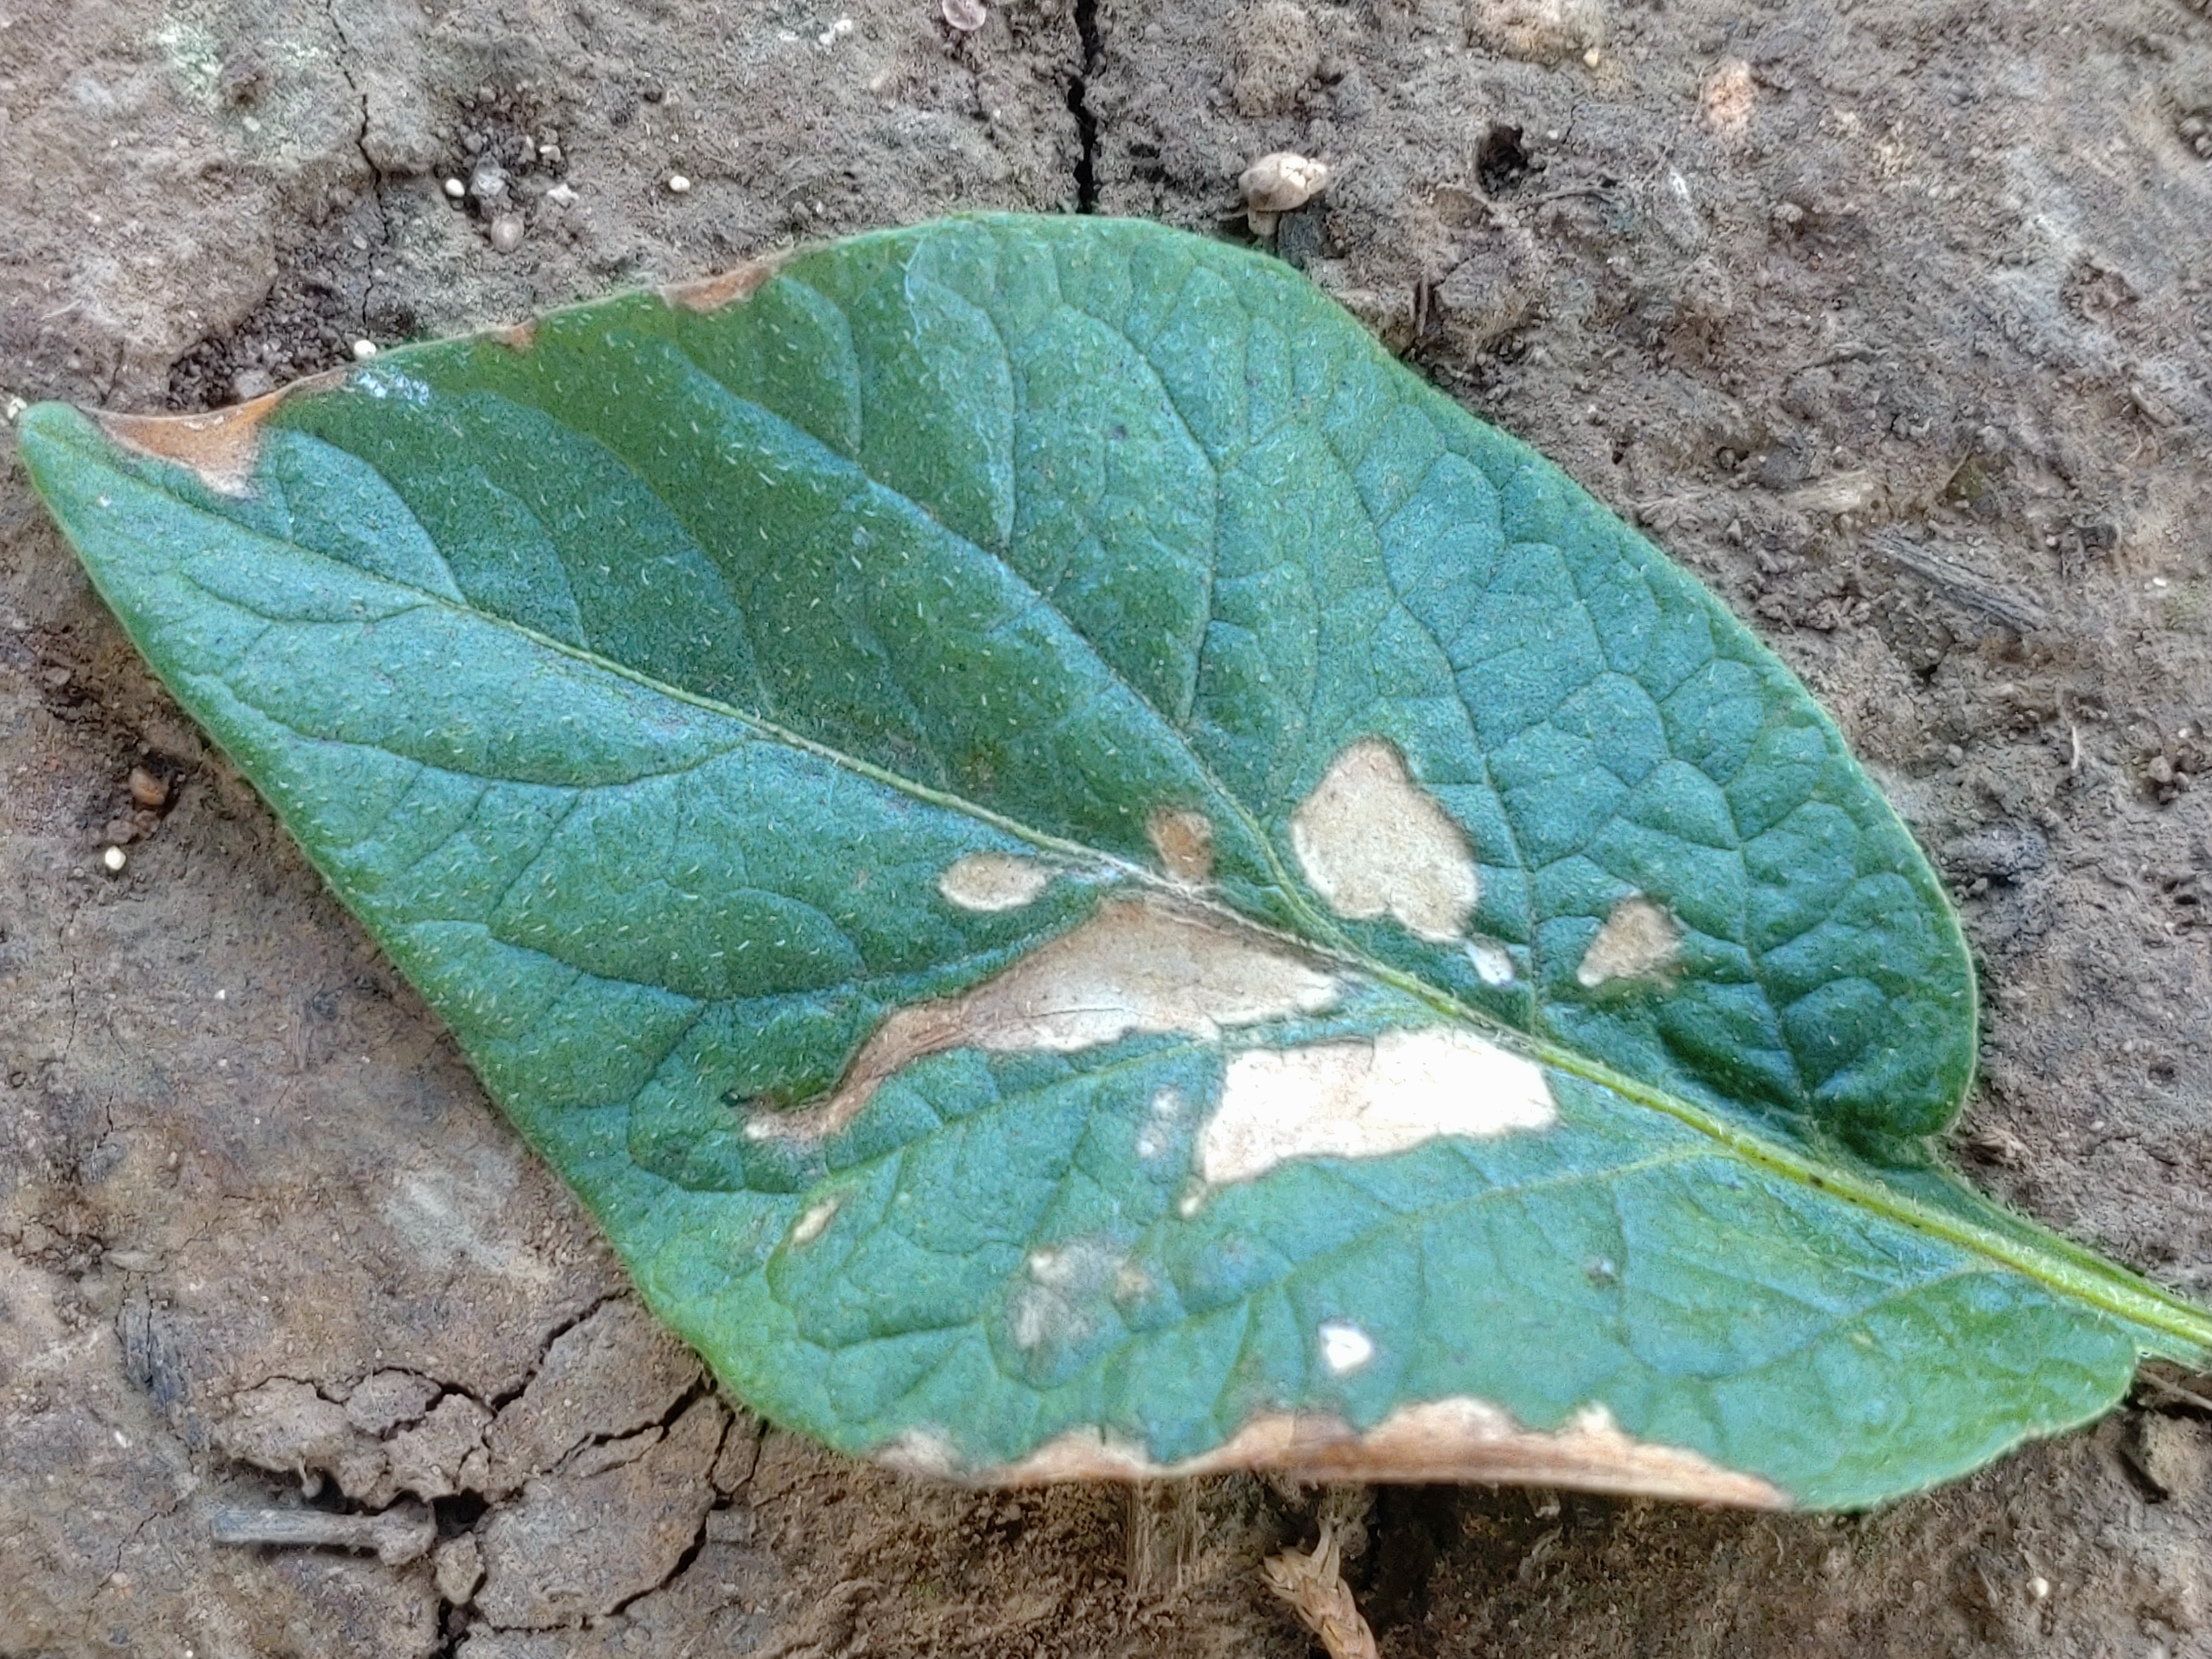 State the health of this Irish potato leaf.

early blight
